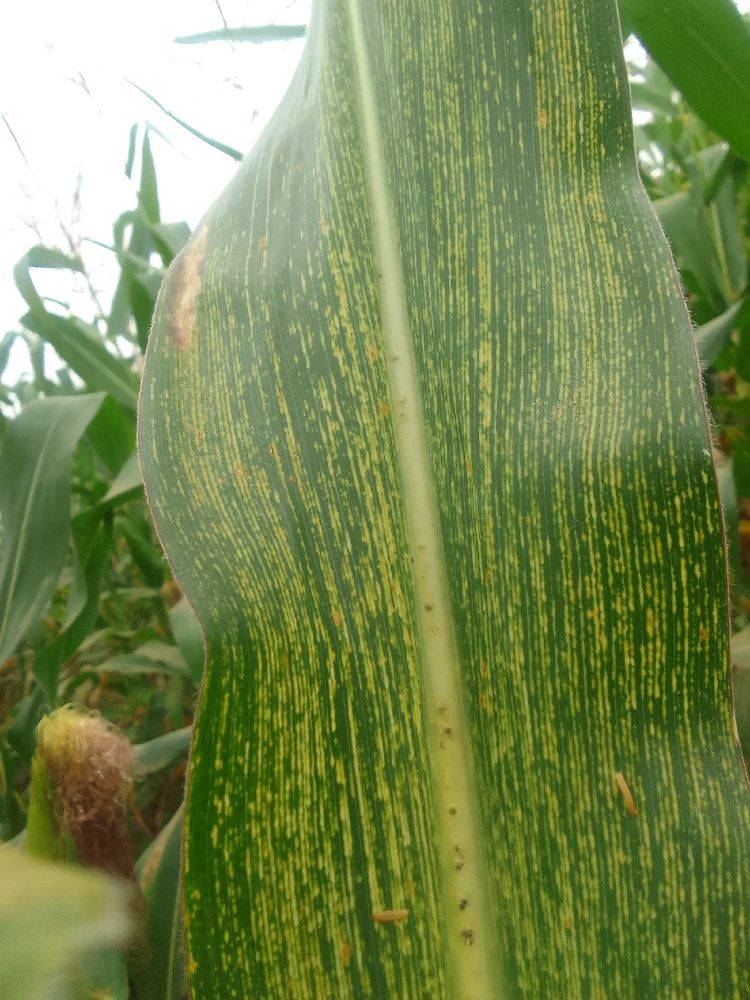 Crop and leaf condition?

maize, maize streak virus
